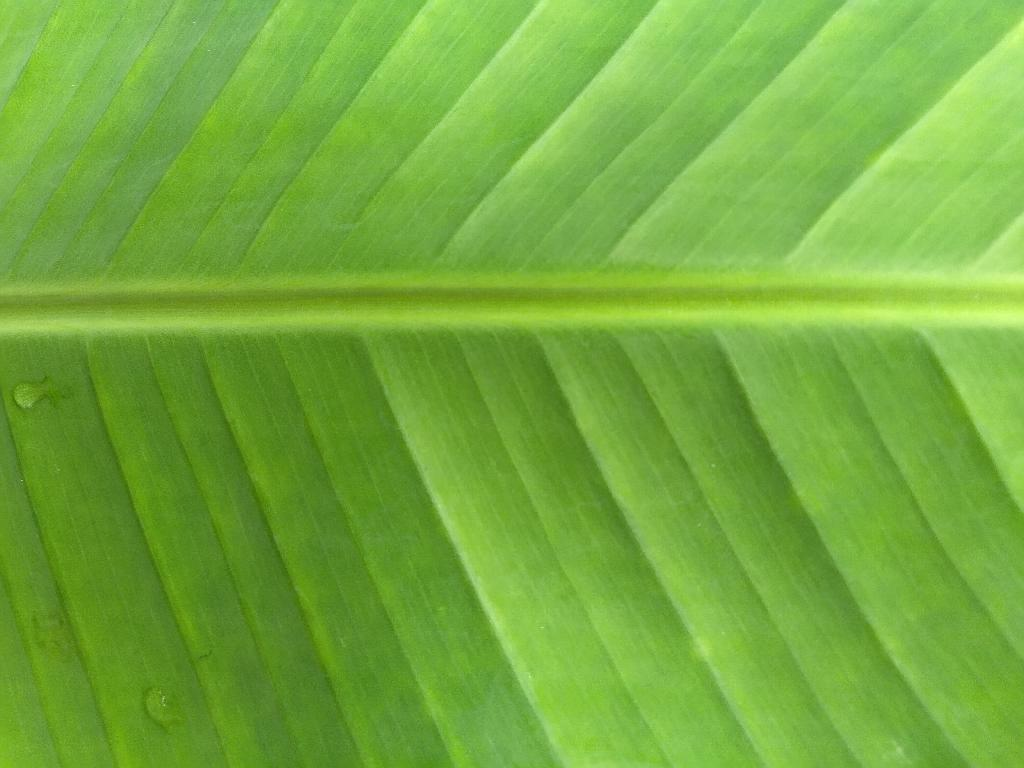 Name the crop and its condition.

banana, healthy
